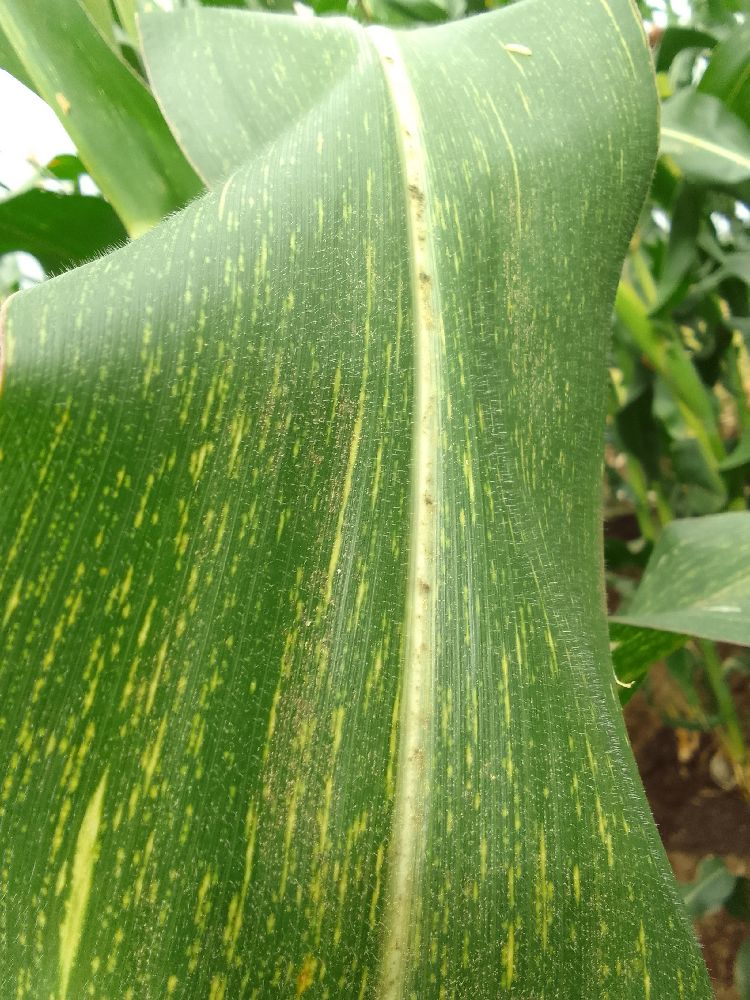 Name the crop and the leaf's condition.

maize, maize streak virus
